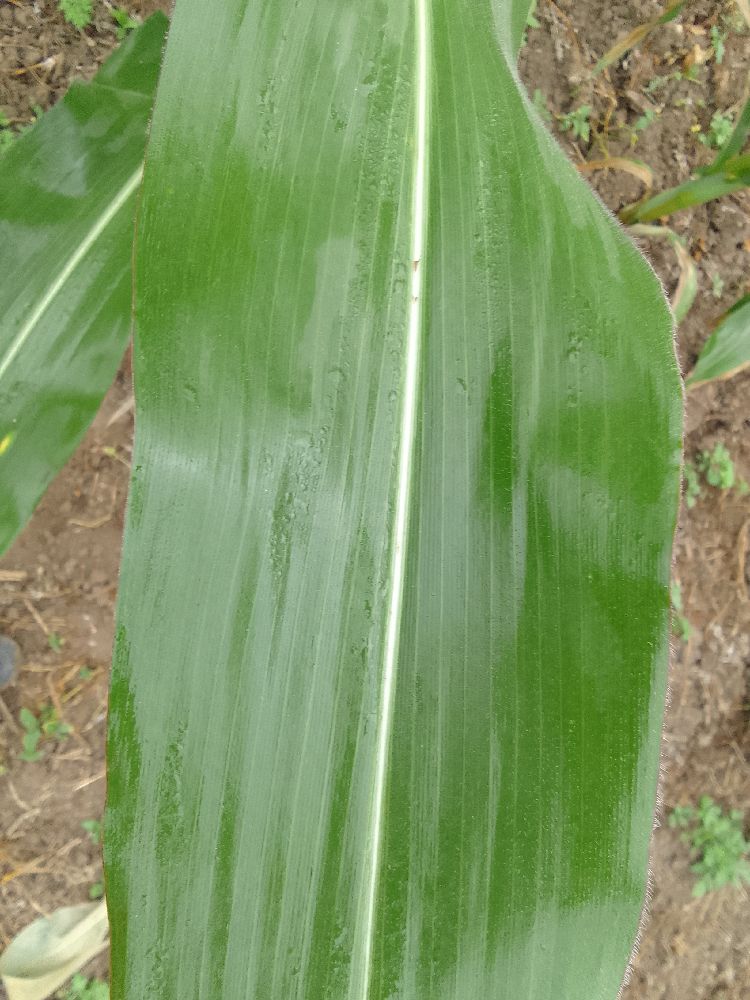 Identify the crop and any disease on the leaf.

maize, healthy
